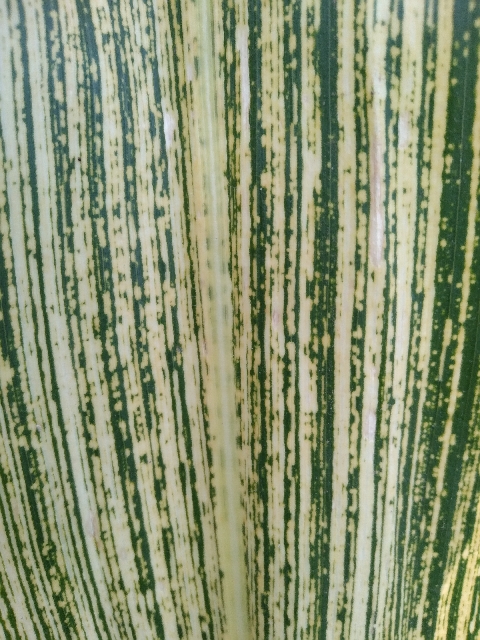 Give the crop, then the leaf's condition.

maize, maize streak virus
